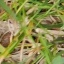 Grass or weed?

grass
